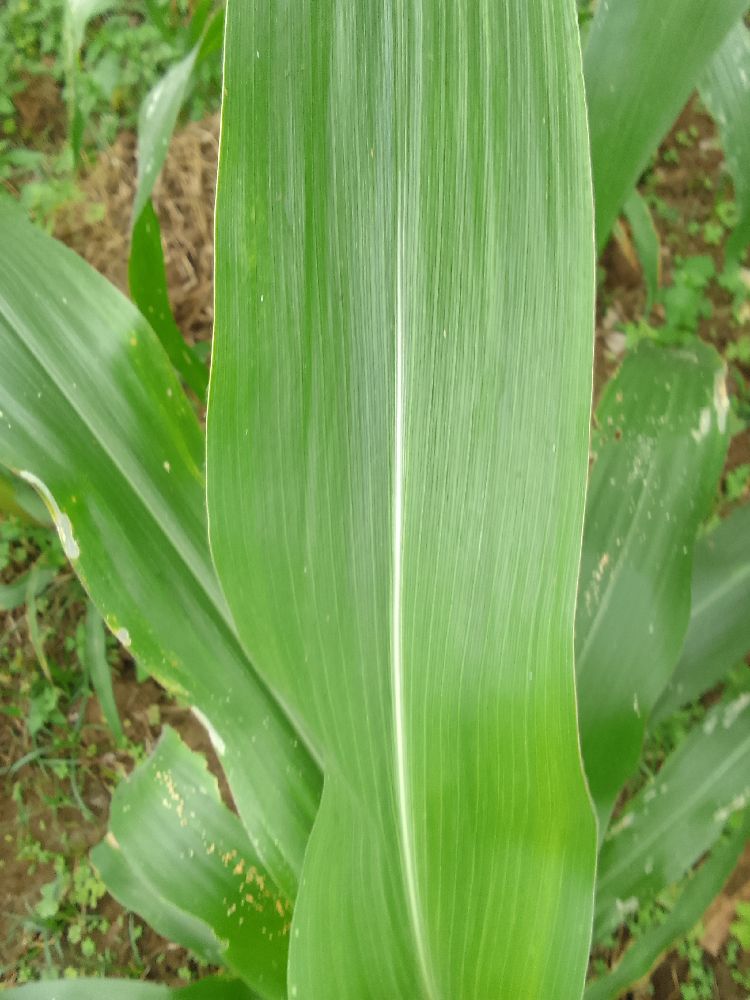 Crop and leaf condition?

maize, healthy
